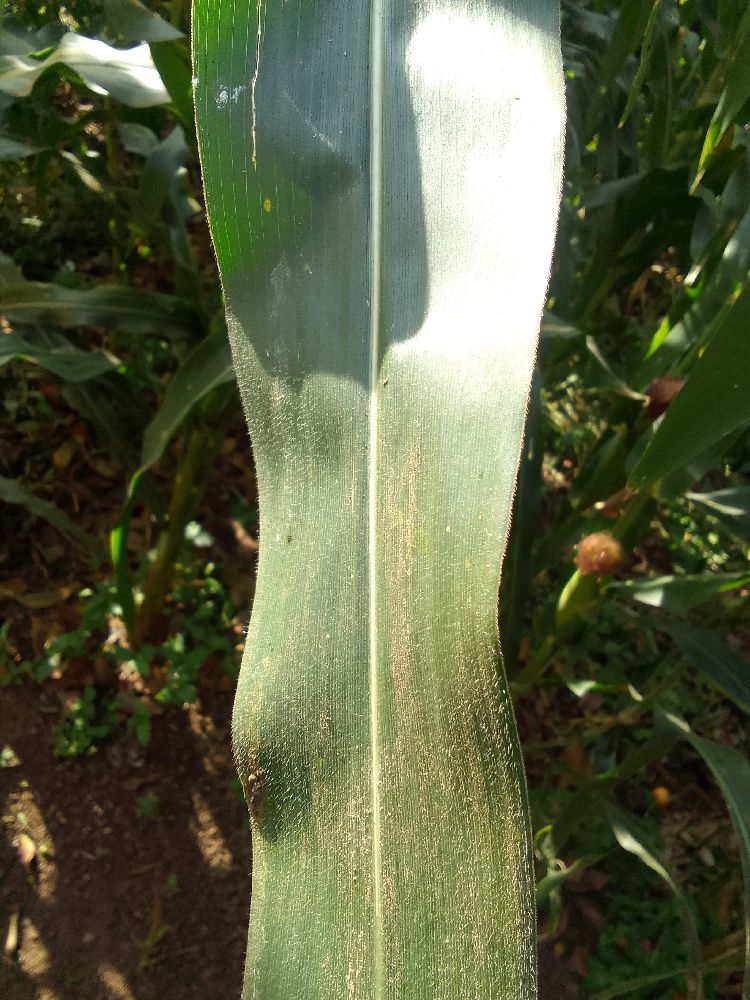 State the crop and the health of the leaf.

maize, healthy
